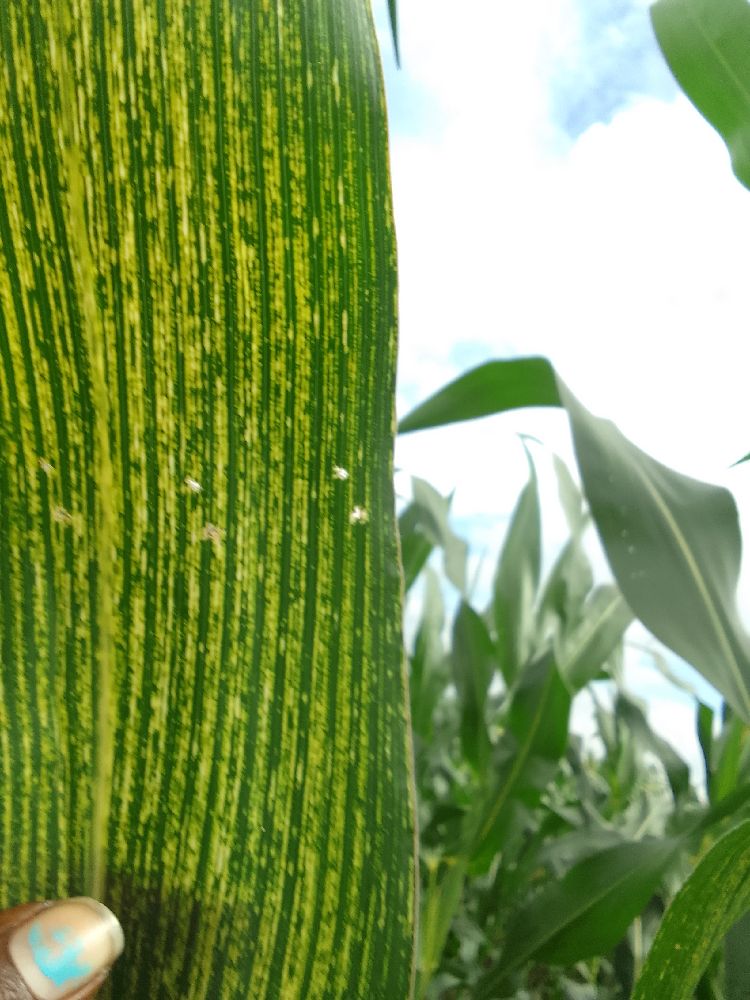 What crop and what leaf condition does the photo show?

maize, maize streak virus
